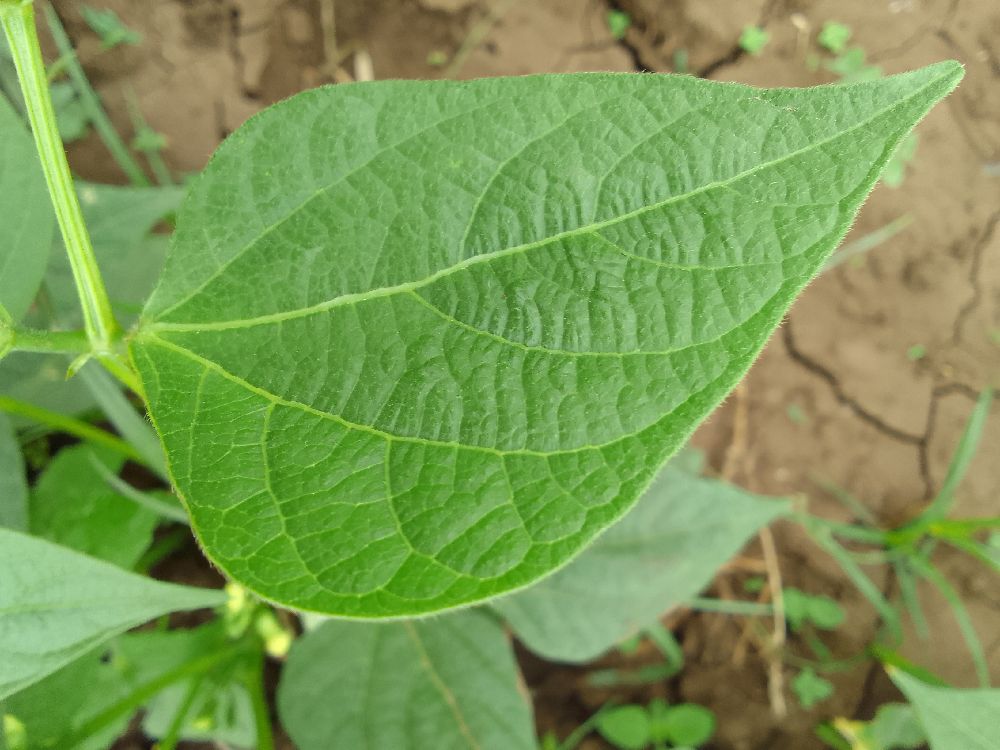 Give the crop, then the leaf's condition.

common bean, healthy
